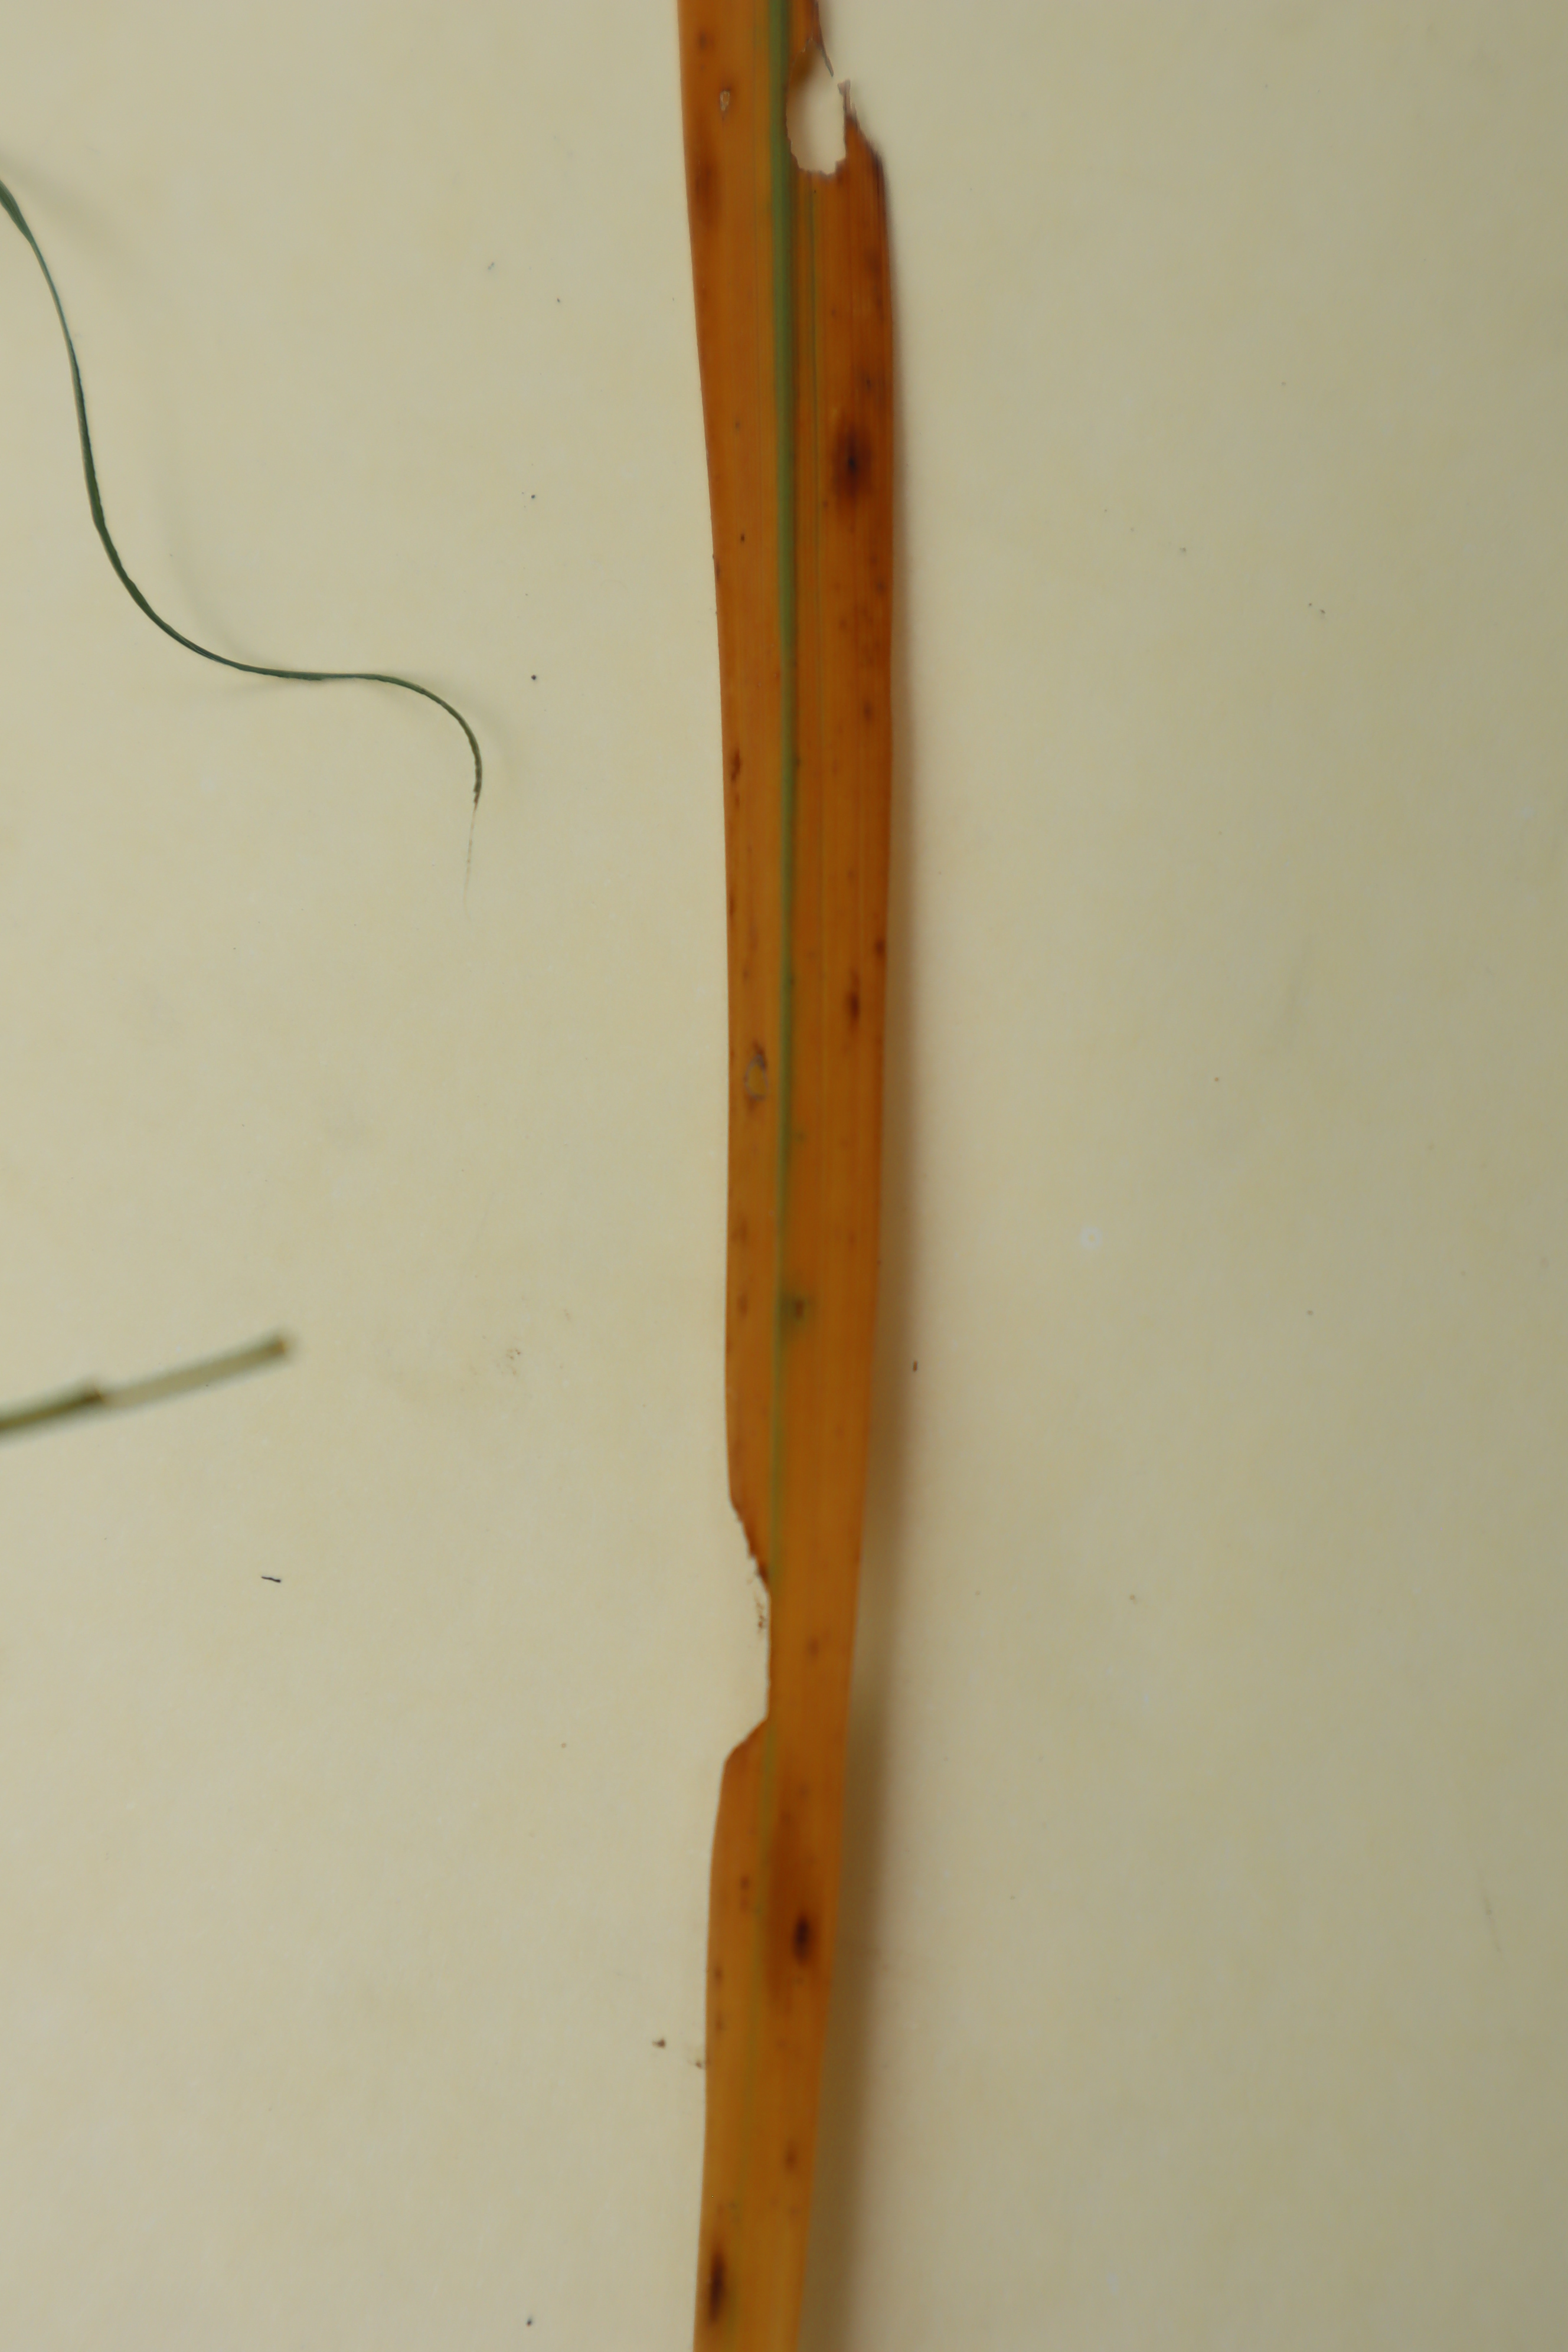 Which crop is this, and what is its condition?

rice, tungro virus disease
